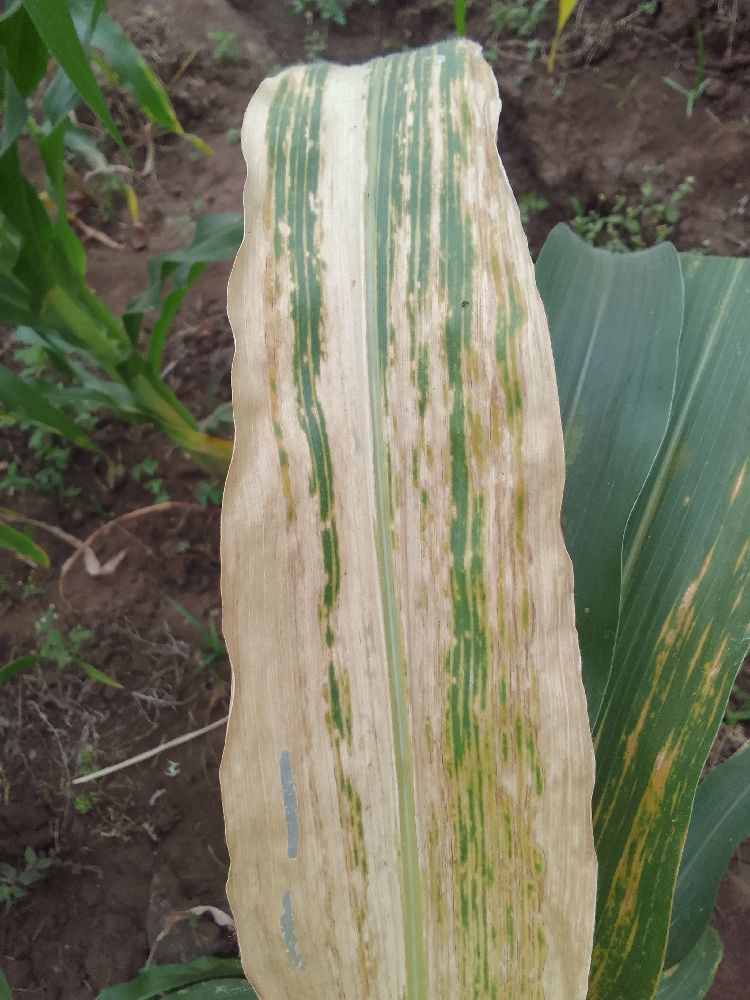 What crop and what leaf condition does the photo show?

maize, maize lethal necrosis
